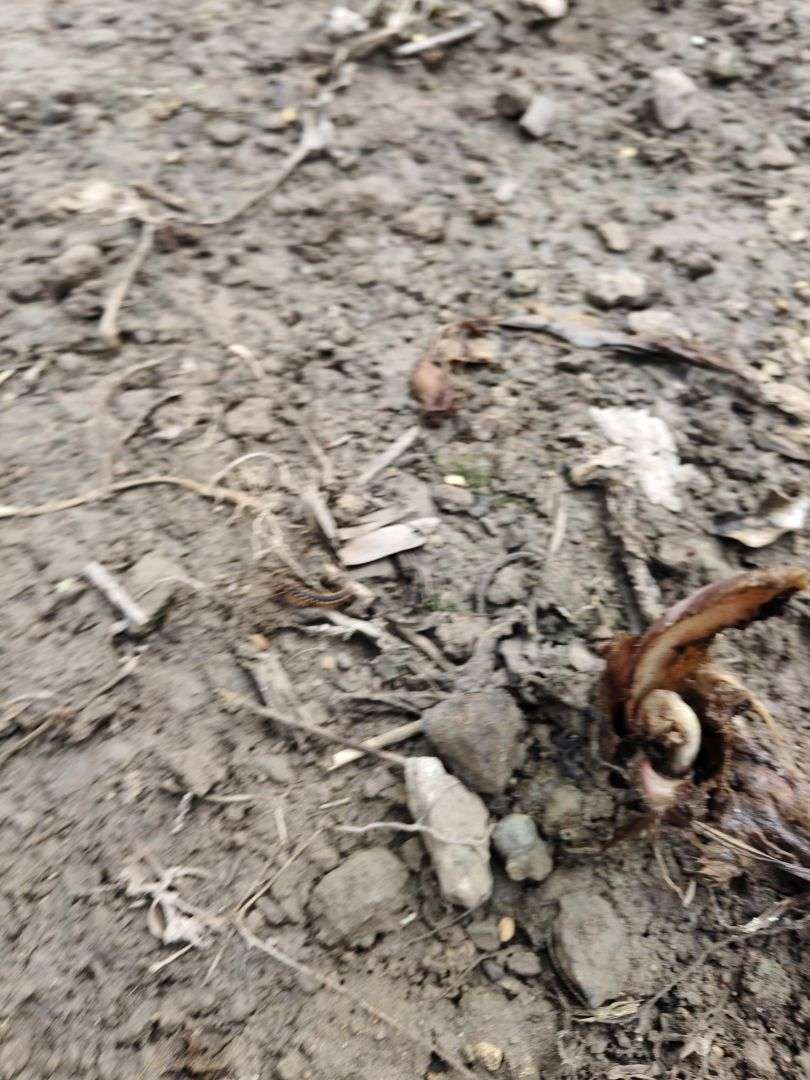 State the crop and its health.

taro, root rot
